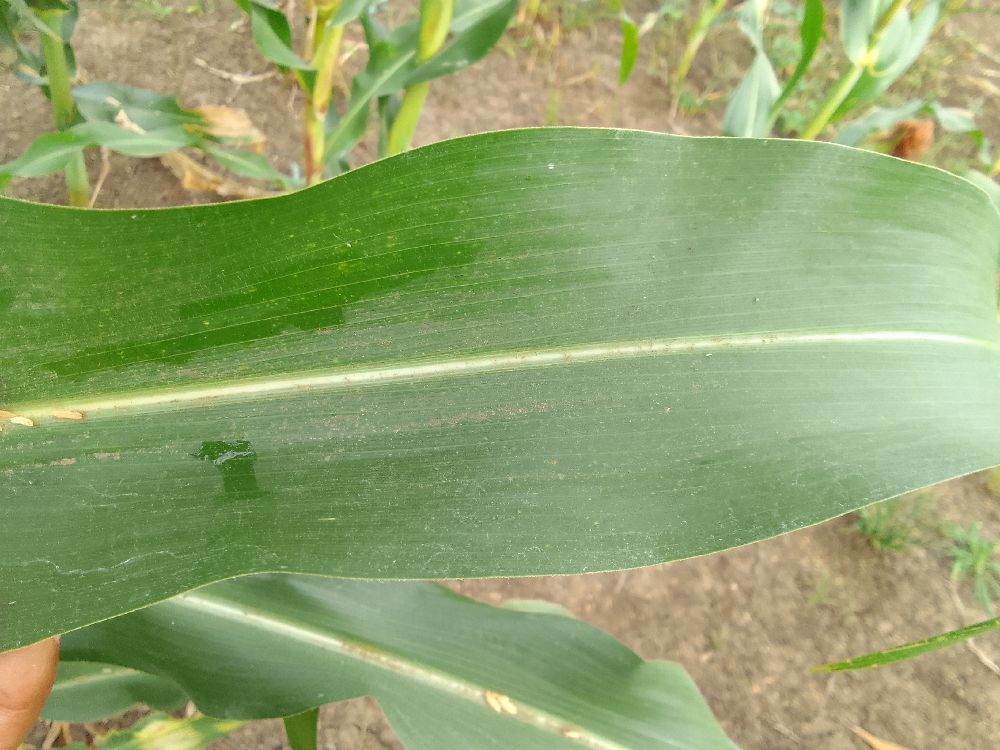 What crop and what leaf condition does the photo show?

maize, healthy
